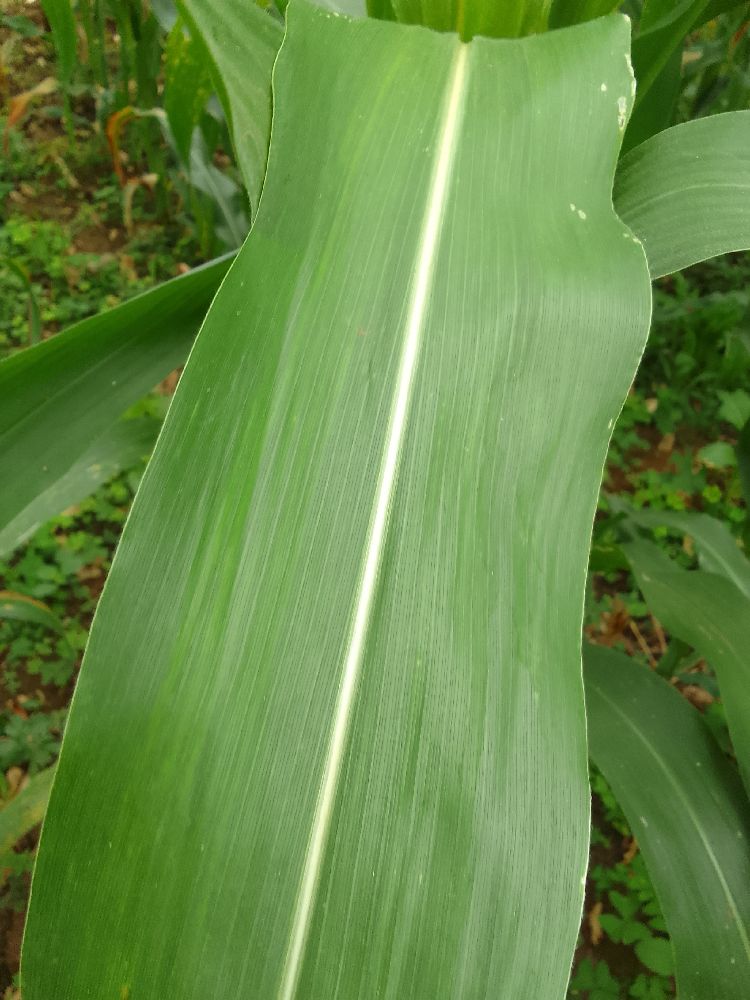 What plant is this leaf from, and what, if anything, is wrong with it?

maize, healthy
